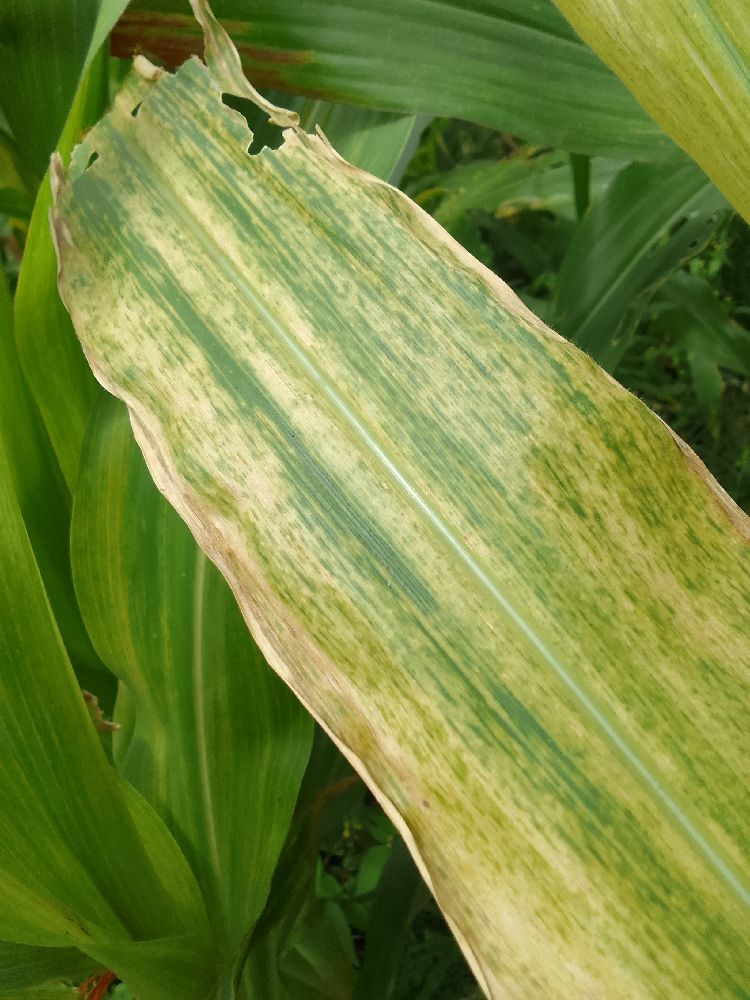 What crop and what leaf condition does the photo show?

maize, maize lethal necrosis
